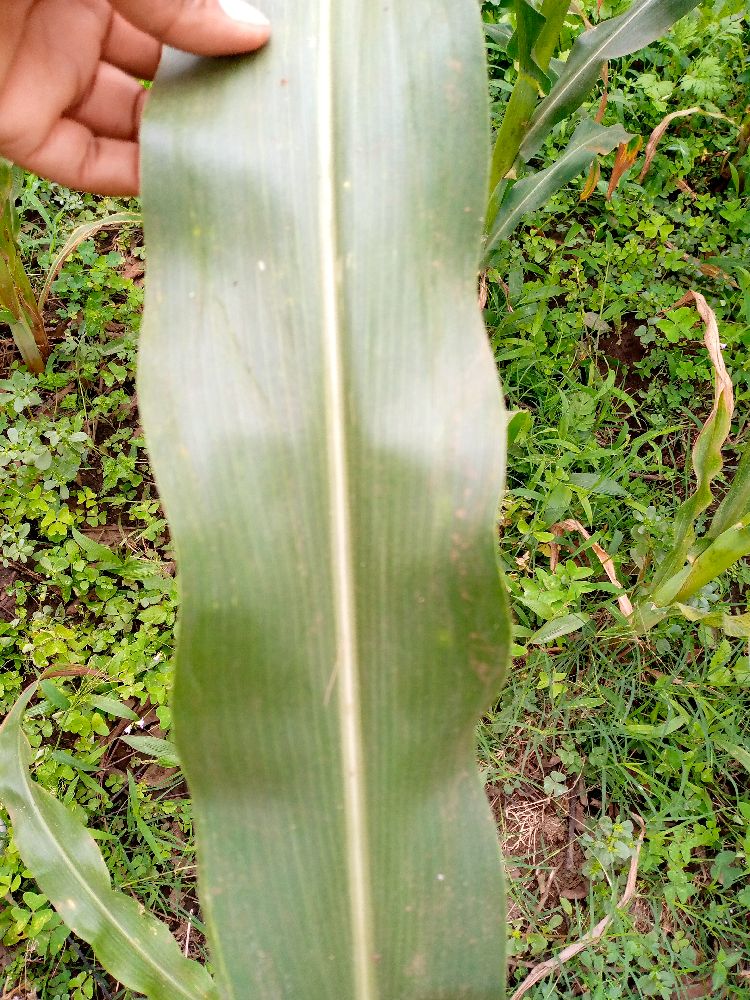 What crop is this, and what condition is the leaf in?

maize, healthy
